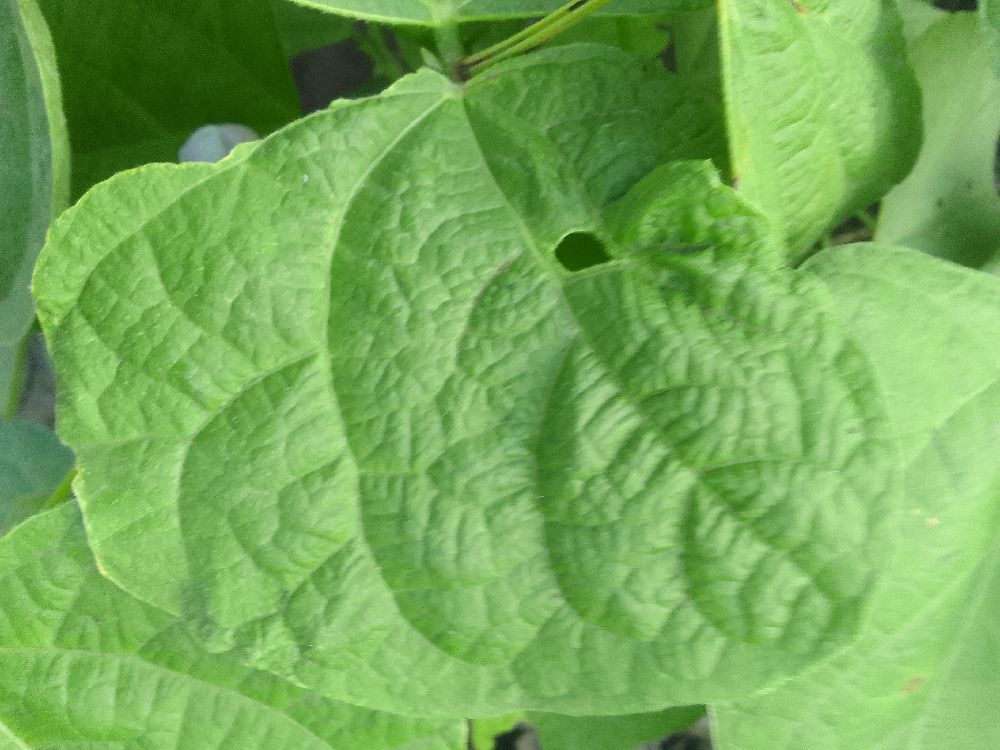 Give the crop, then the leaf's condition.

common bean, healthy
